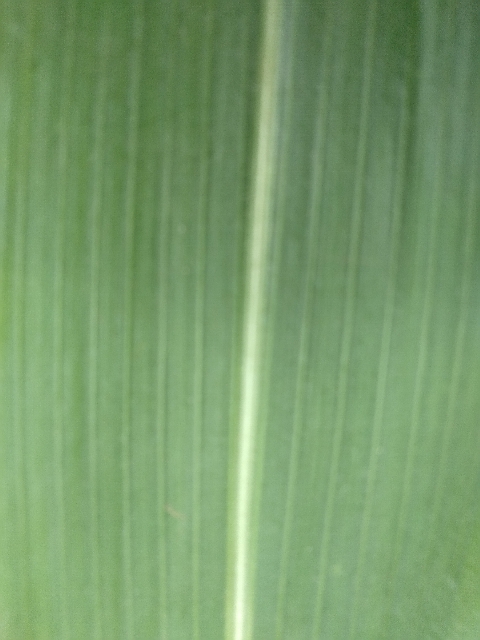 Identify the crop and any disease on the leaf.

maize, healthy
